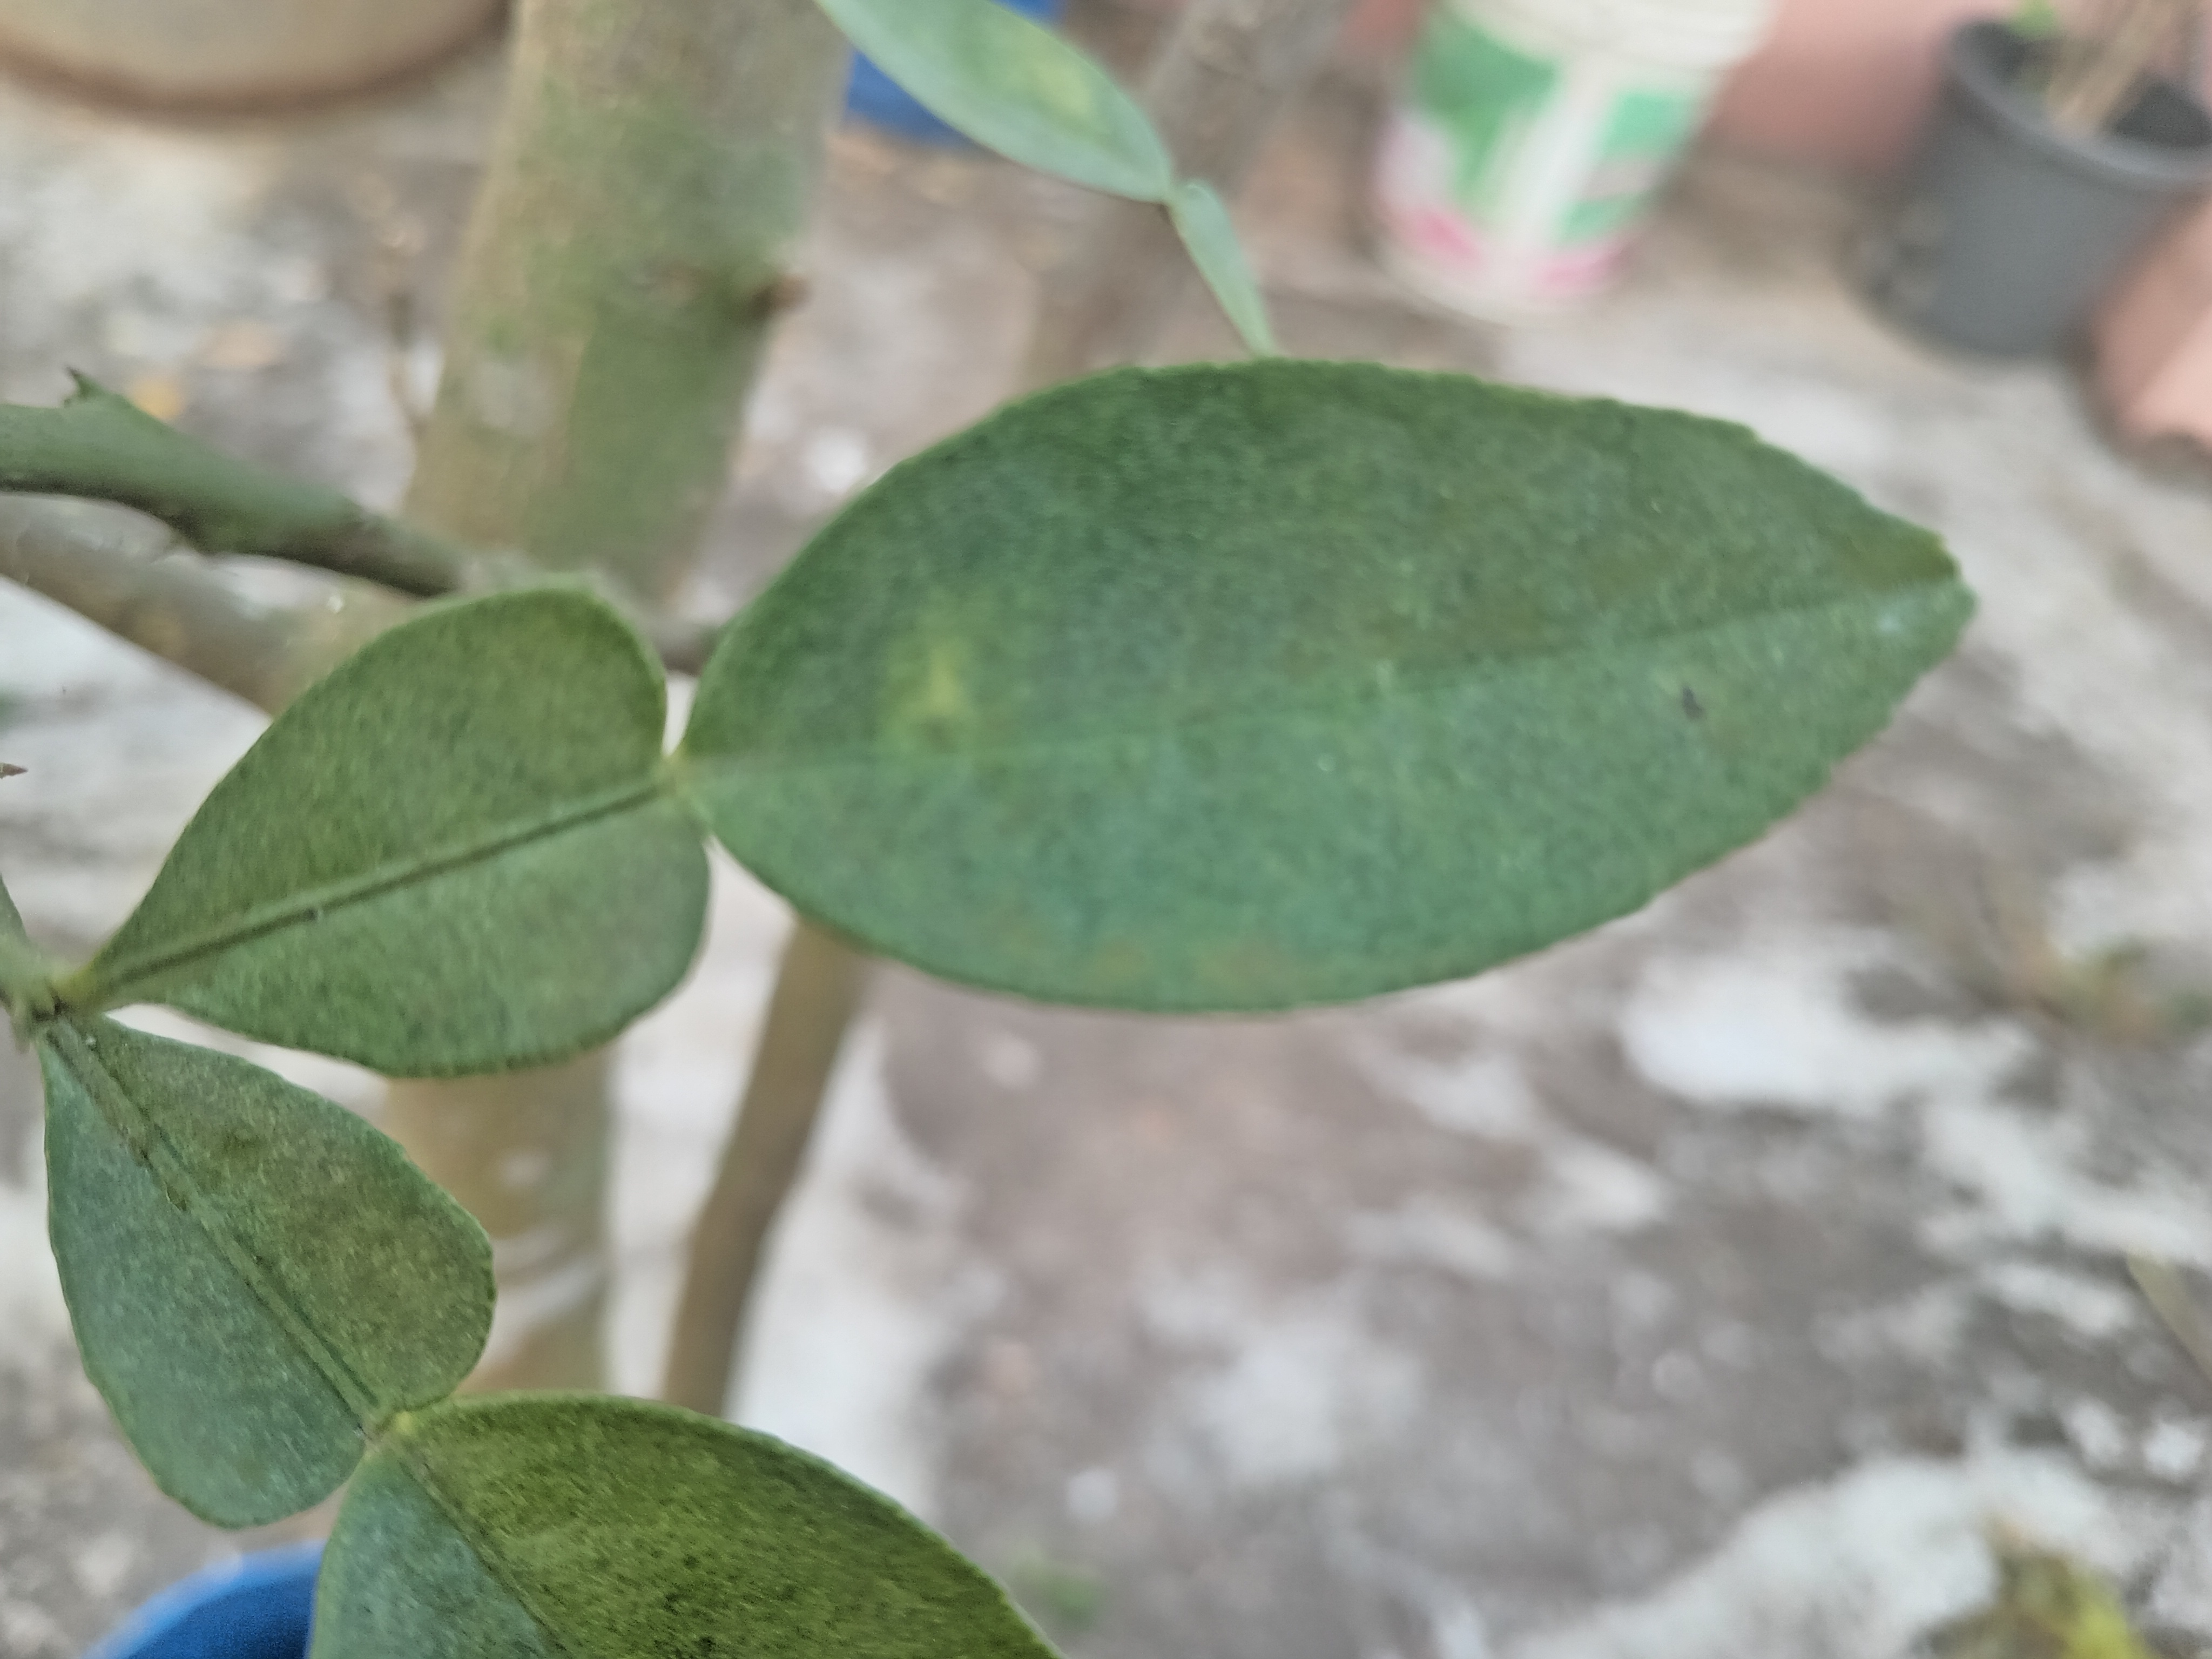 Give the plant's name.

lemon
